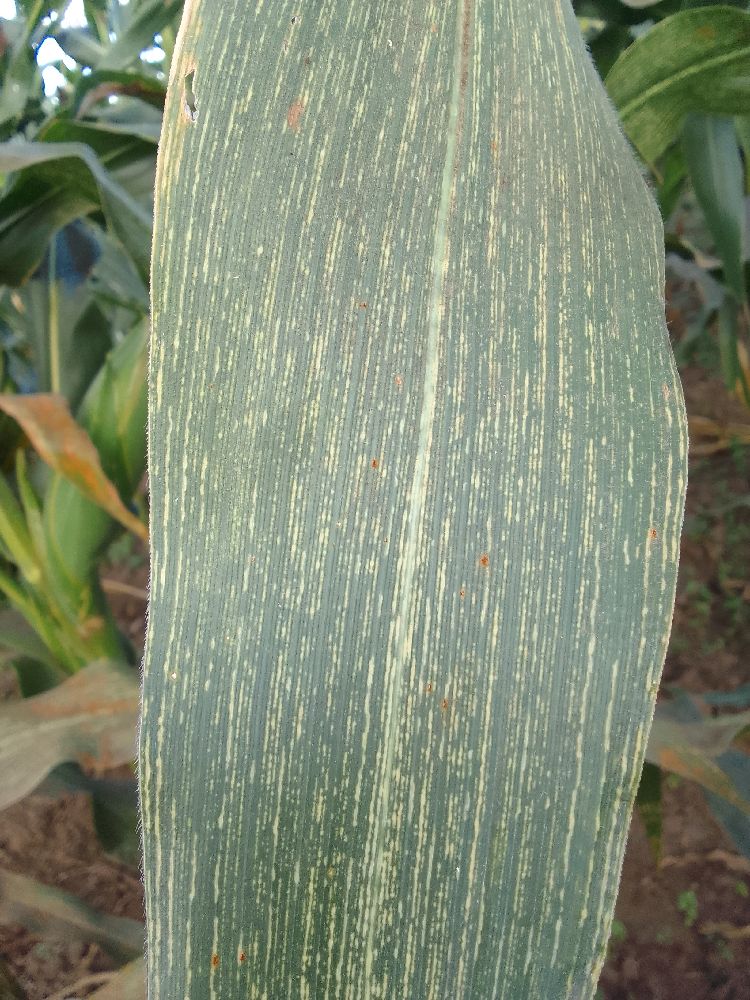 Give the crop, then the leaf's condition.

maize, maize streak virus
